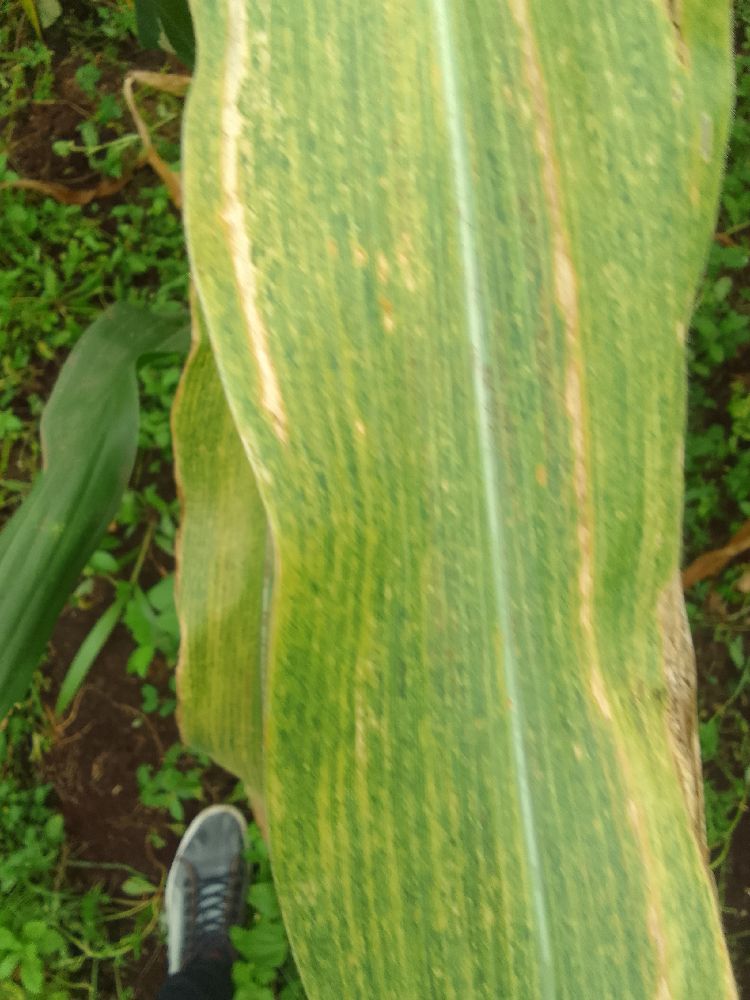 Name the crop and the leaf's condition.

maize, maize lethal necrosis
